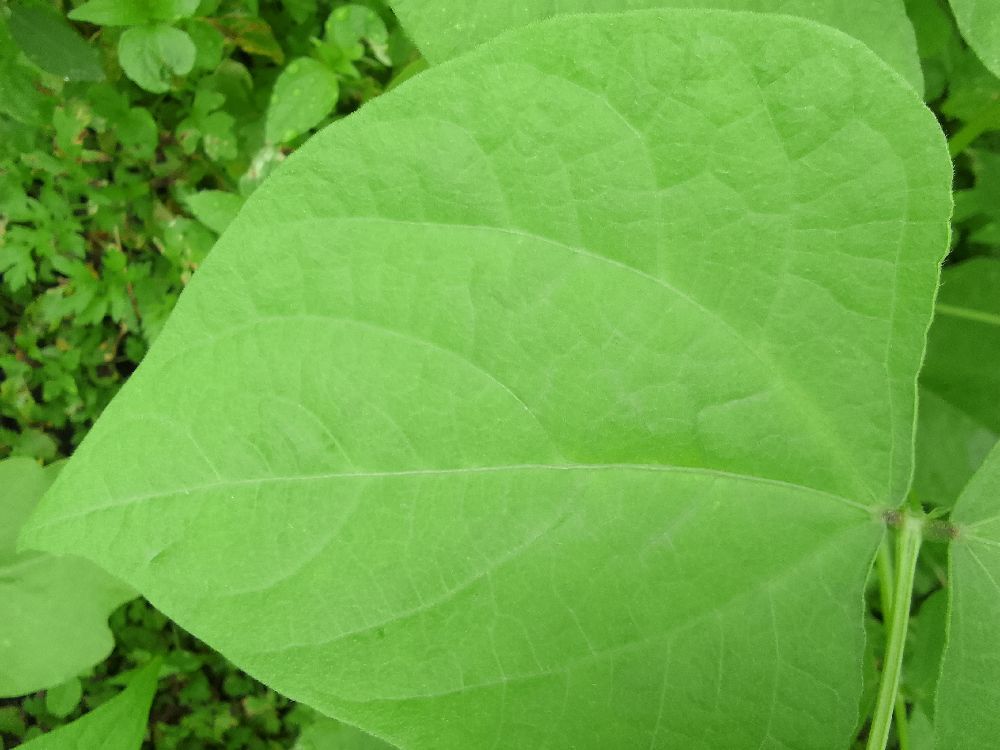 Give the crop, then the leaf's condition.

common bean, healthy
